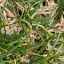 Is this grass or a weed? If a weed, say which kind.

grass
